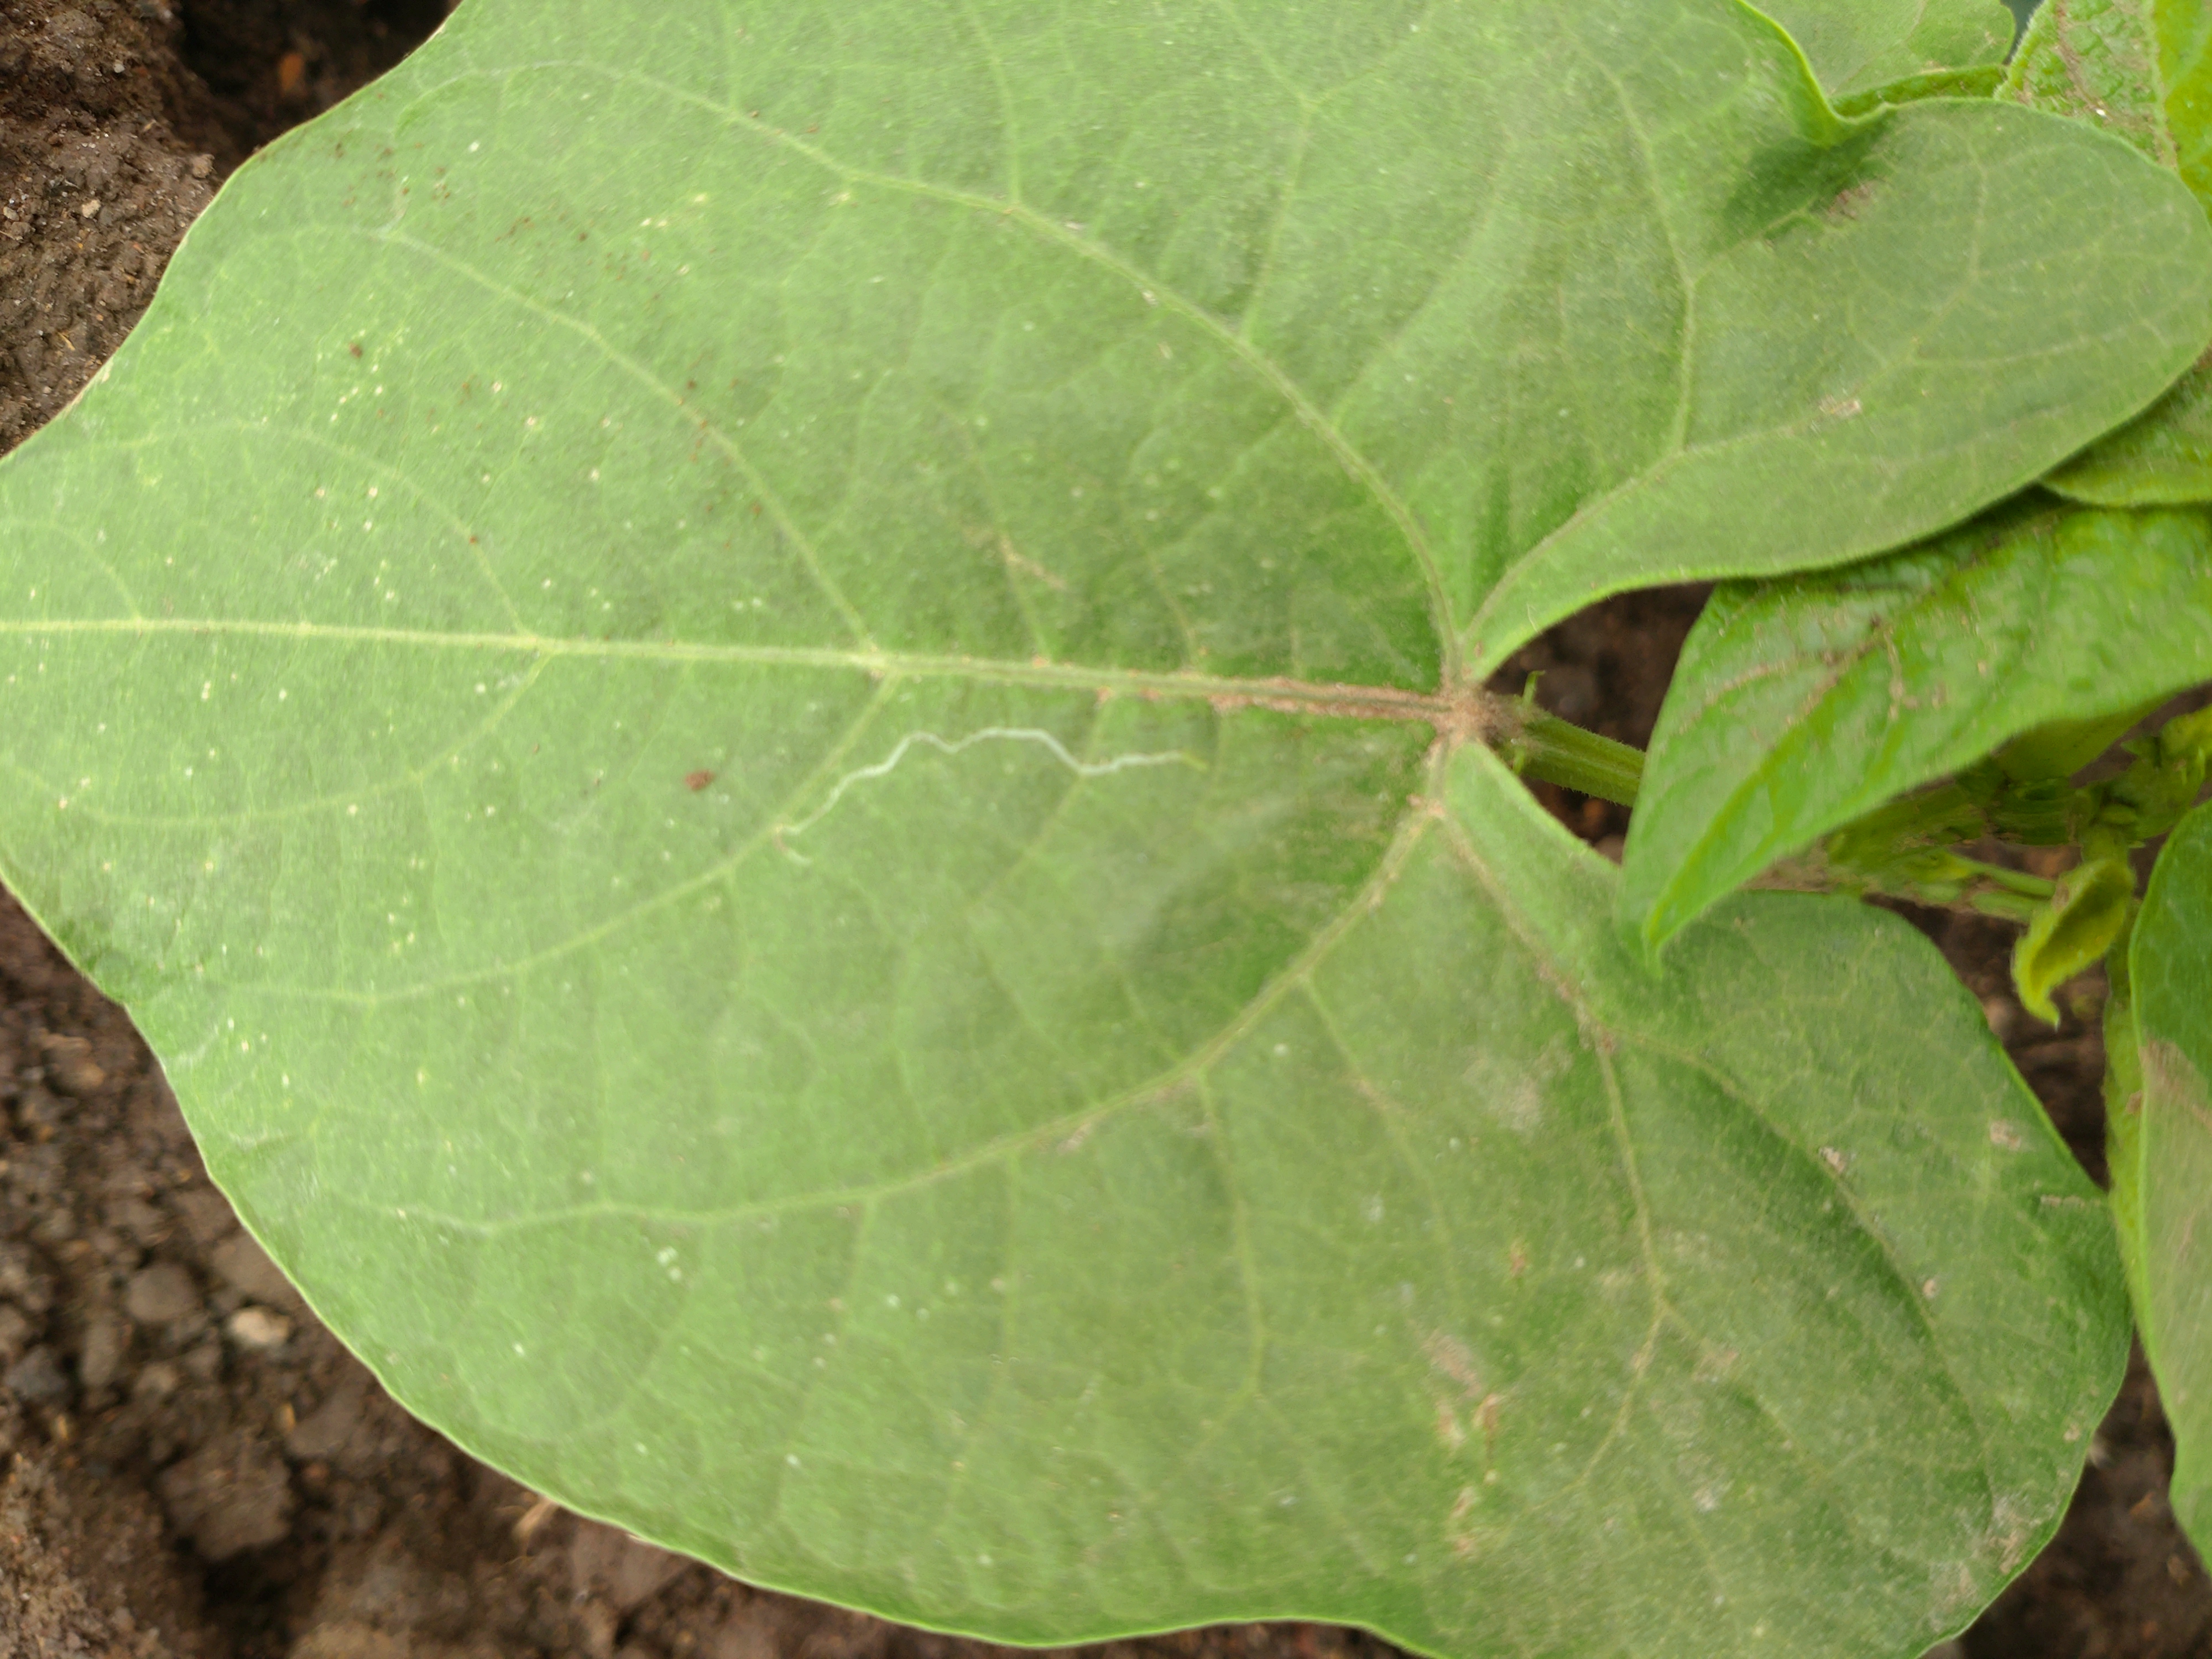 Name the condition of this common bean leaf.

healthy
